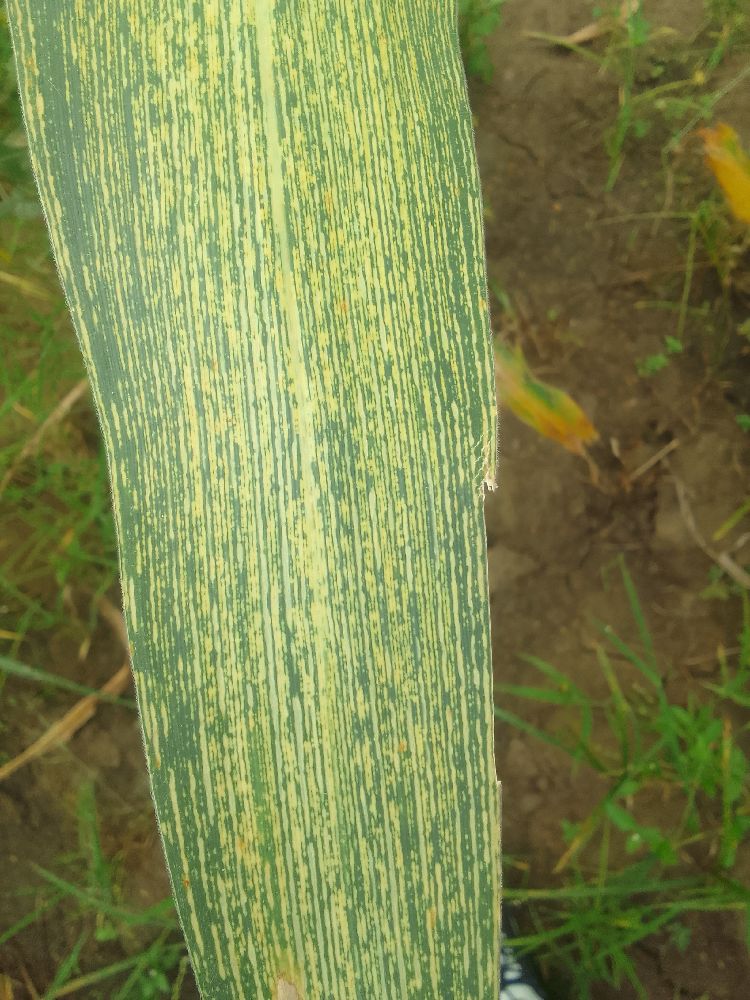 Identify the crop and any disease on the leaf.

maize, maize streak virus
